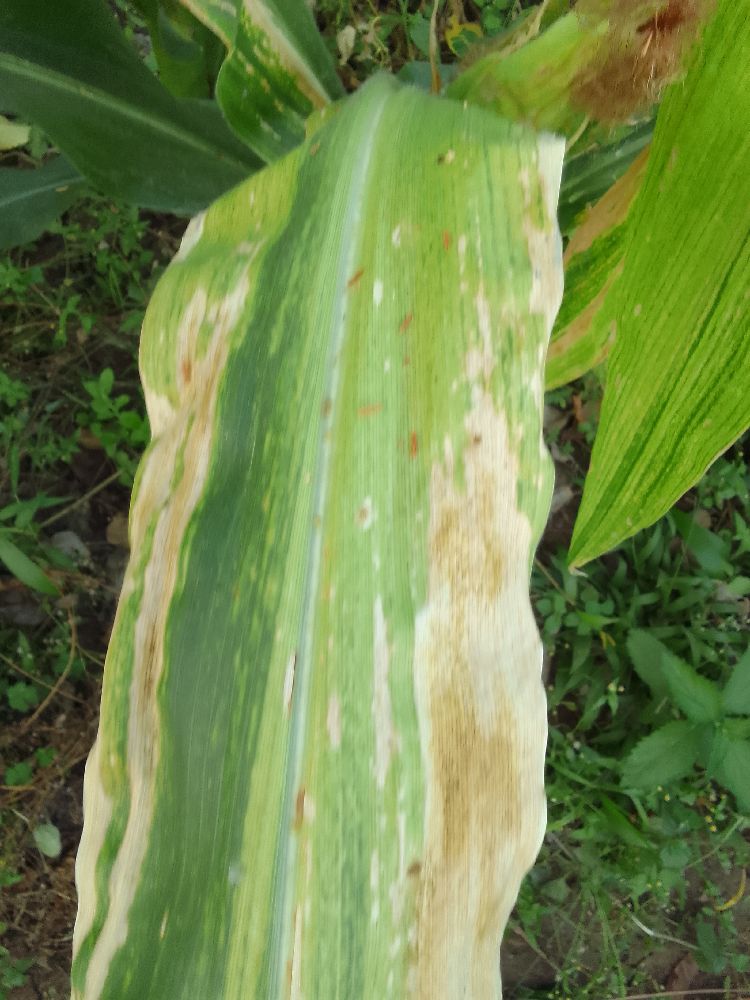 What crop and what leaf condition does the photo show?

maize, maize lethal necrosis
